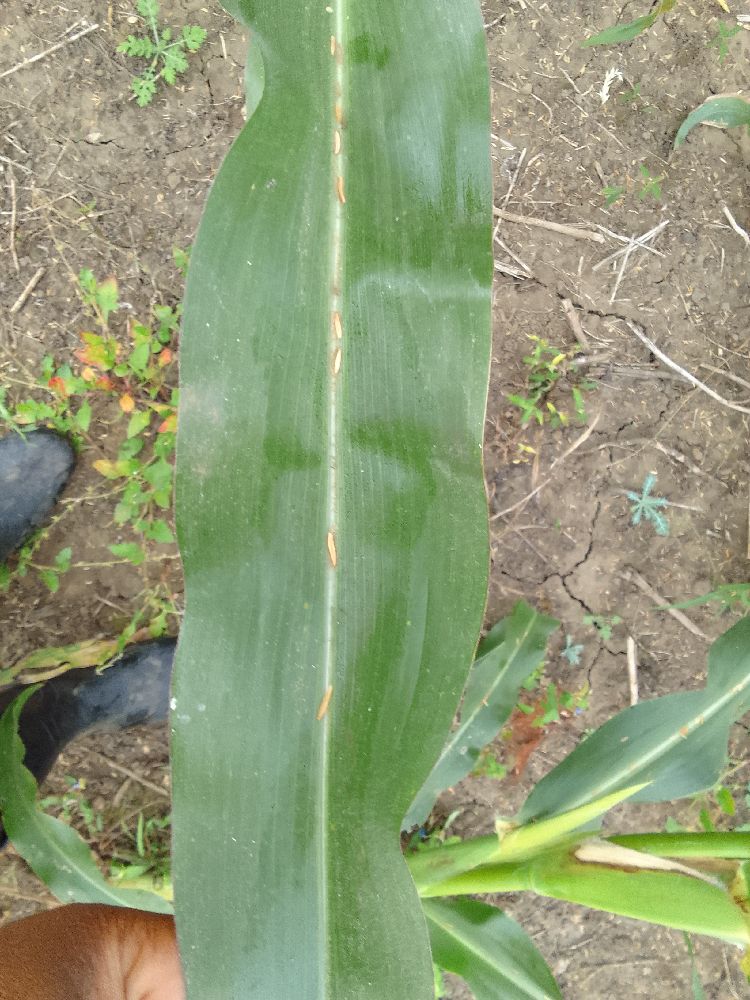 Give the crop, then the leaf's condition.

maize, healthy
